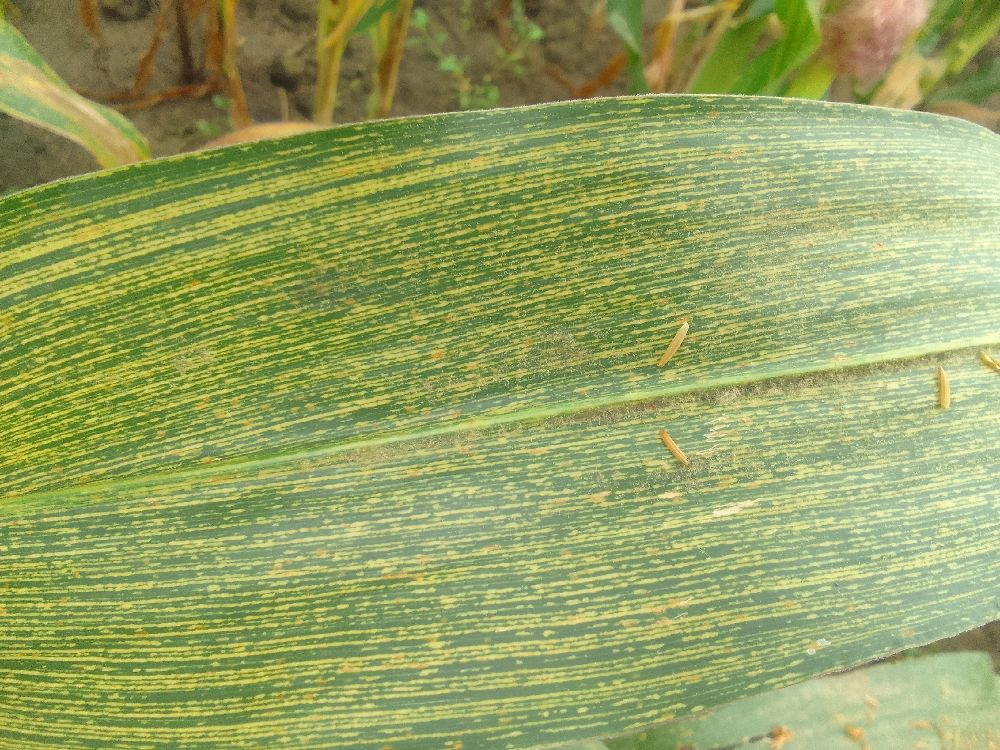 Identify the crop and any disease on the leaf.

maize, maize streak virus
